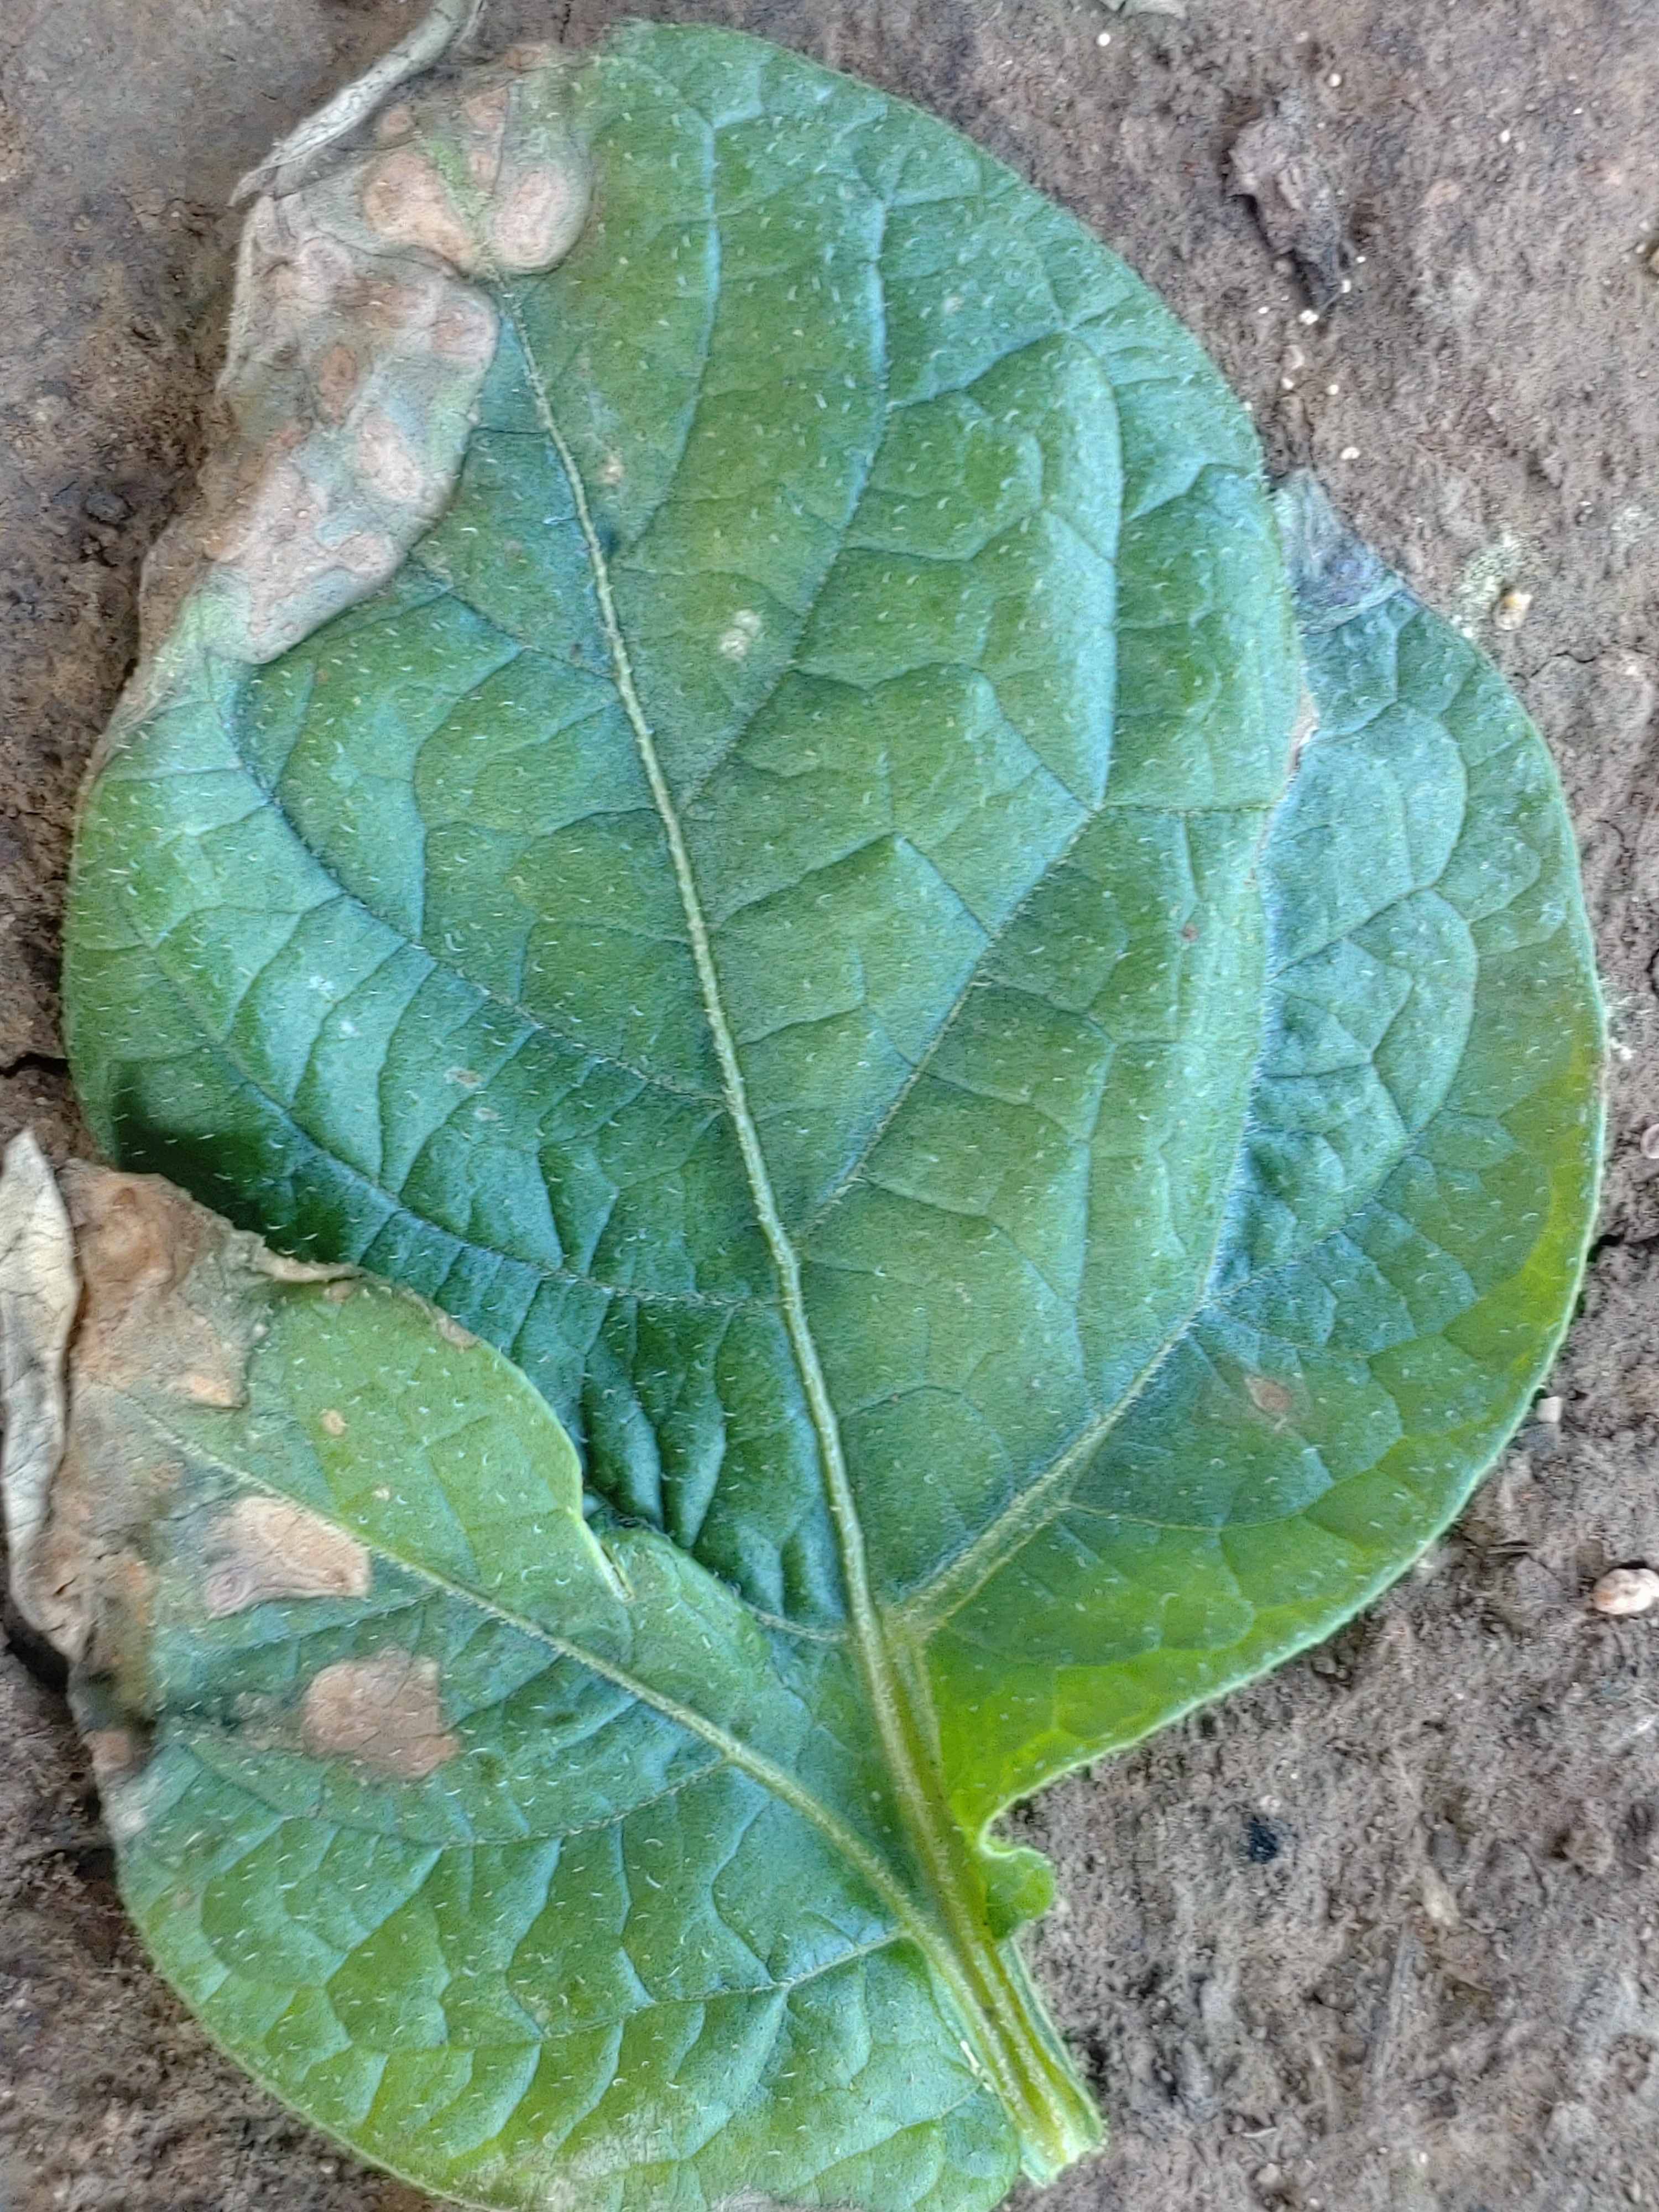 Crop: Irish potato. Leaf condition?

early blight
